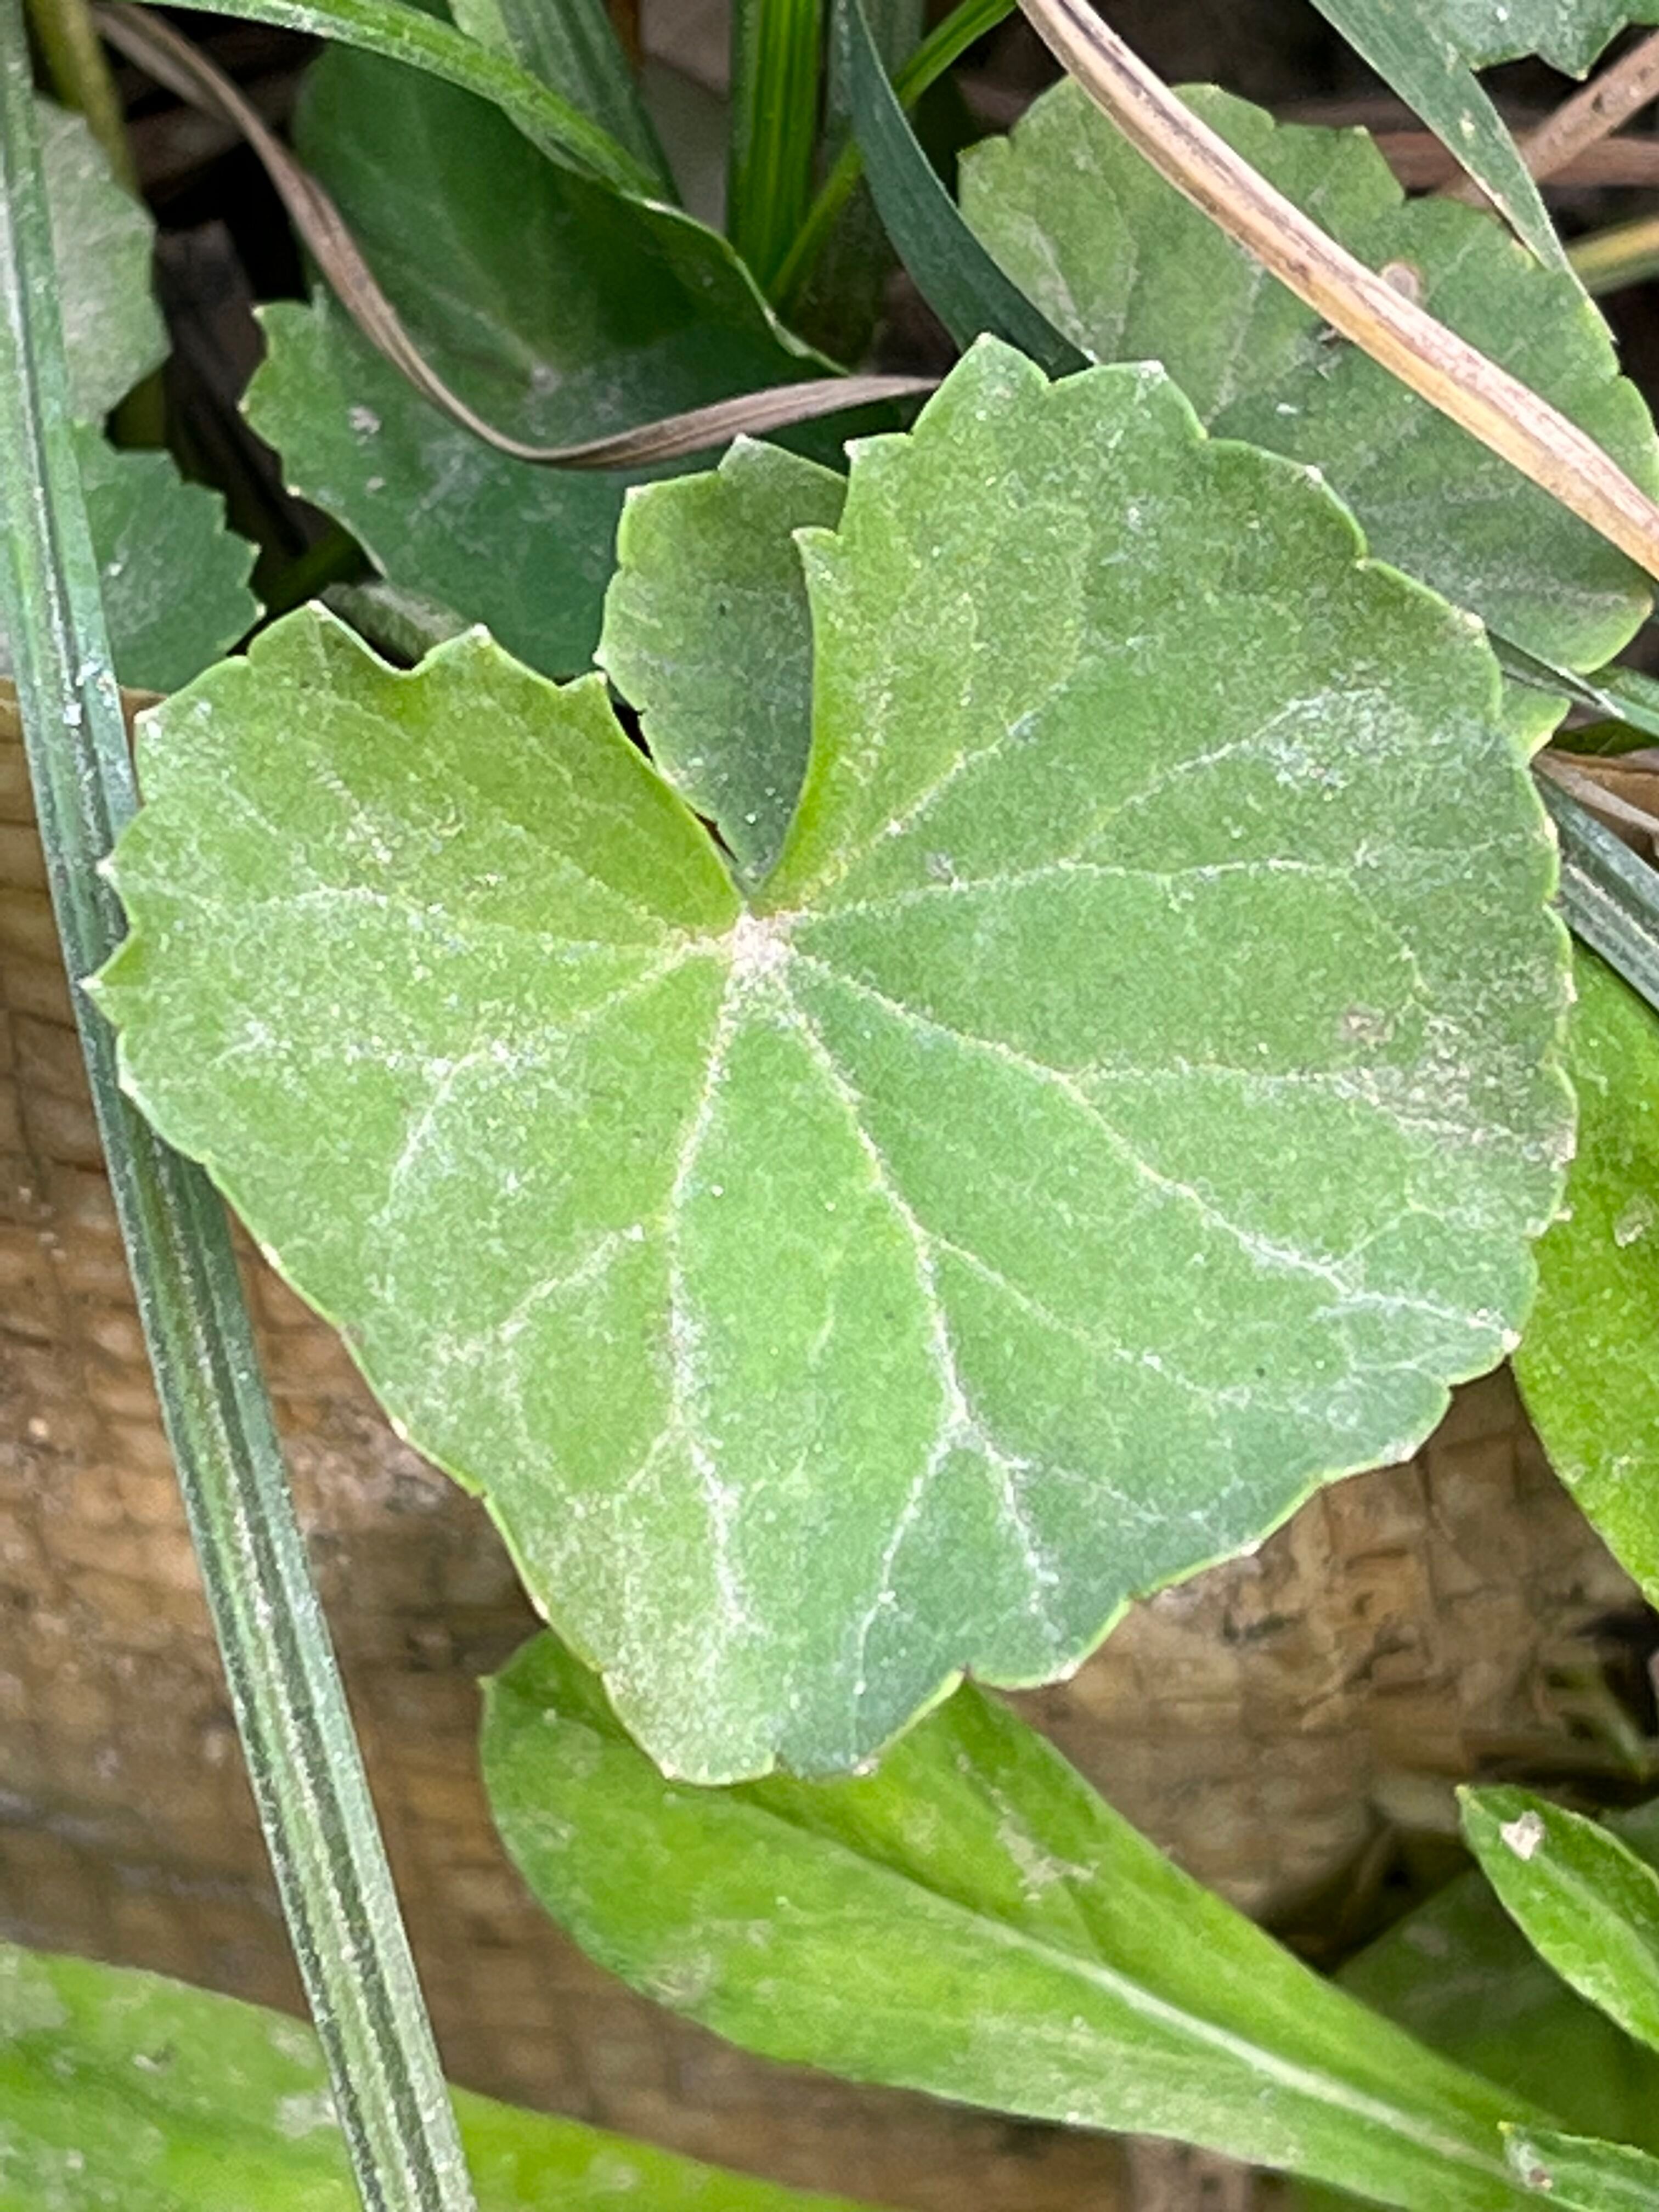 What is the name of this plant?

thankuni
